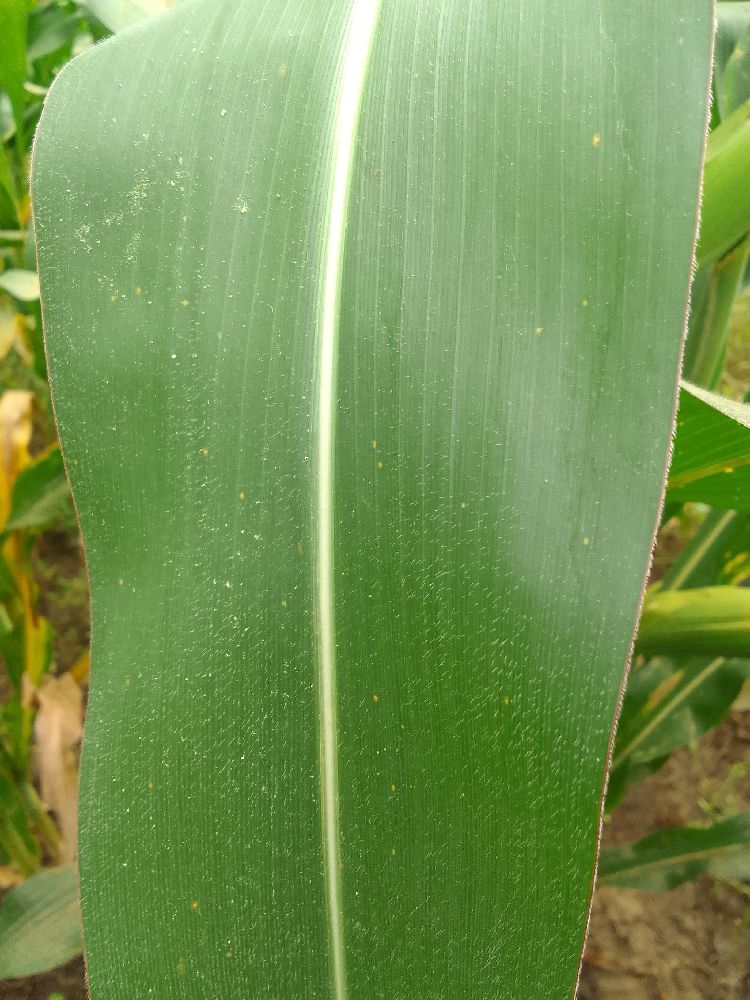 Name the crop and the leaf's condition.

maize, healthy
